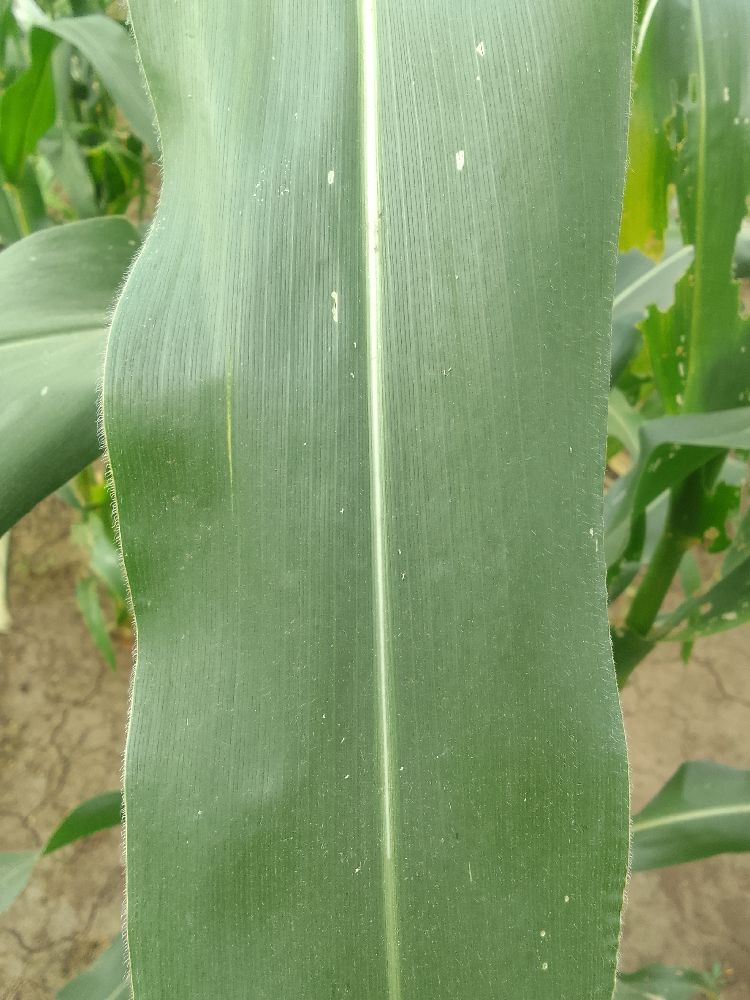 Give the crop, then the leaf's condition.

maize, healthy
